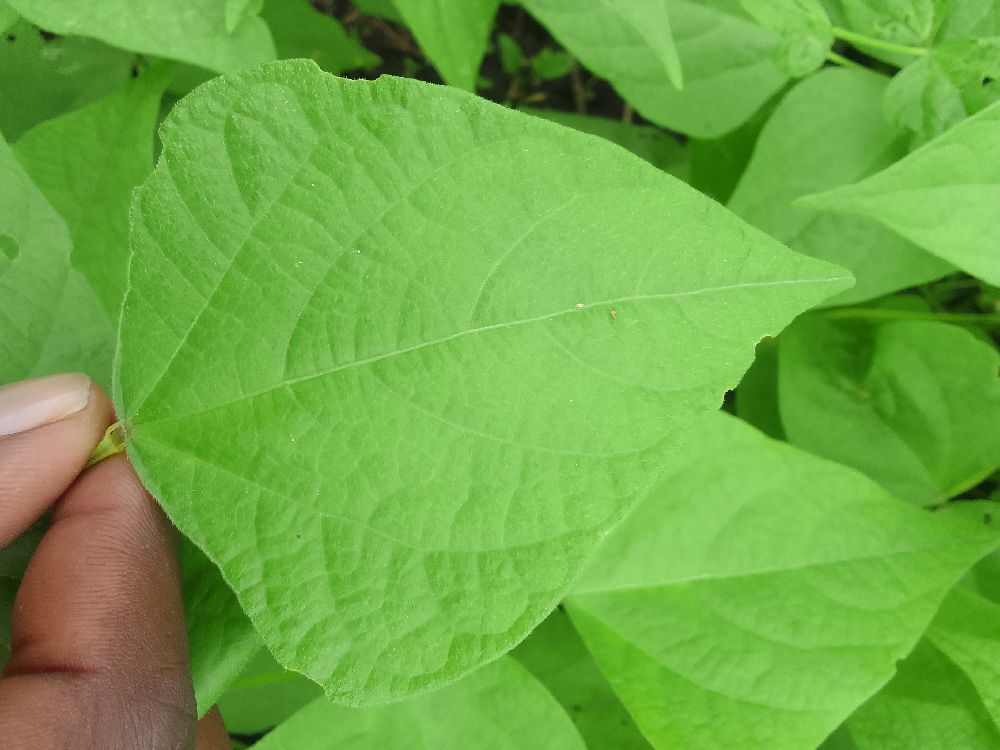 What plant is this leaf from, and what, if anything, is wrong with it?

common bean, healthy
